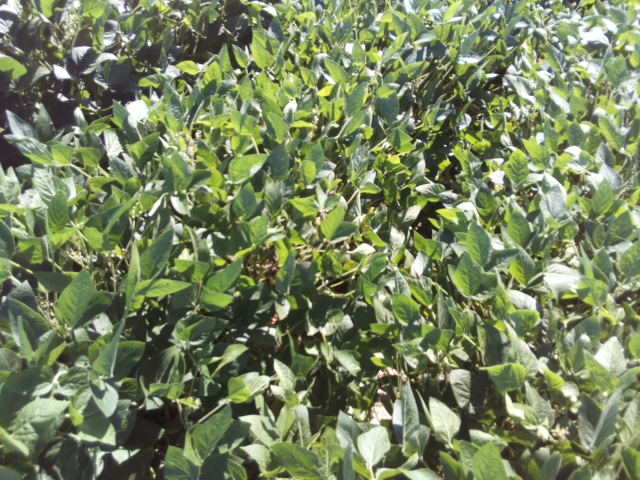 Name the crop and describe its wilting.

soybean, leaflets folding inward at secondary pulvinus with no turgor loss in leaflets or petioles
